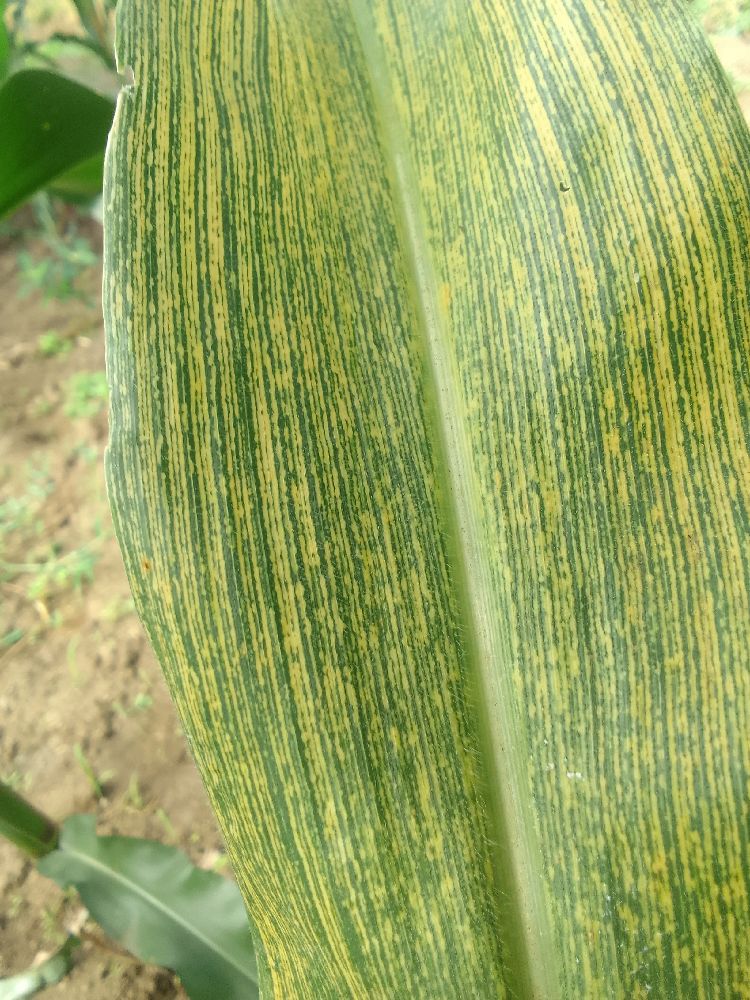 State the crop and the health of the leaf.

maize, maize streak virus
